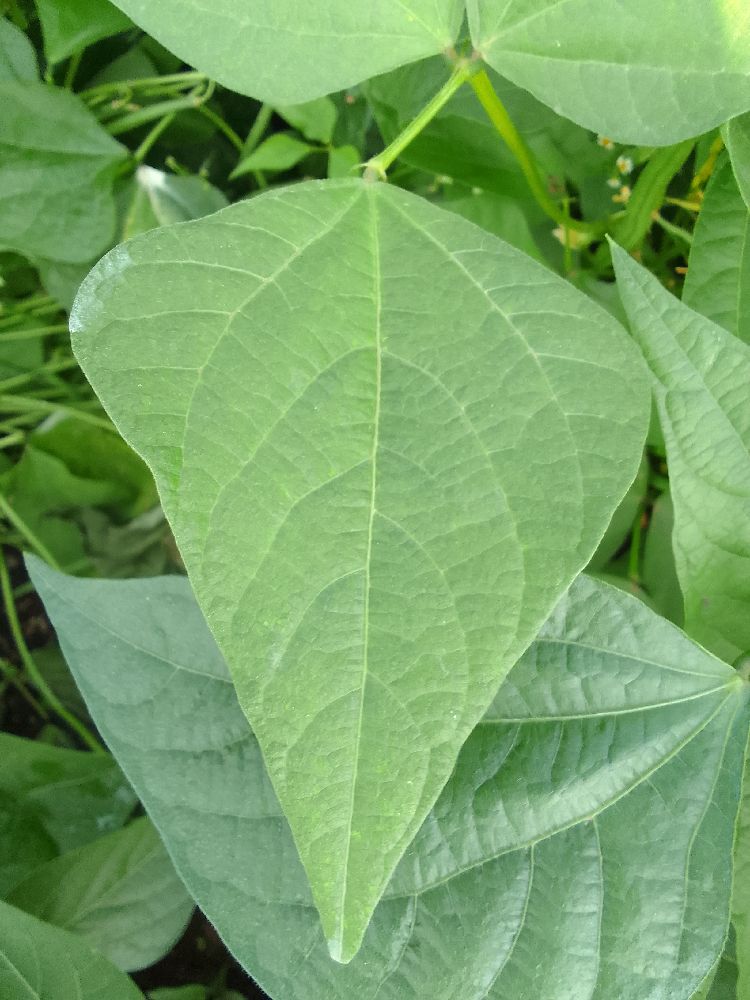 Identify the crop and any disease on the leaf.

common bean, healthy
